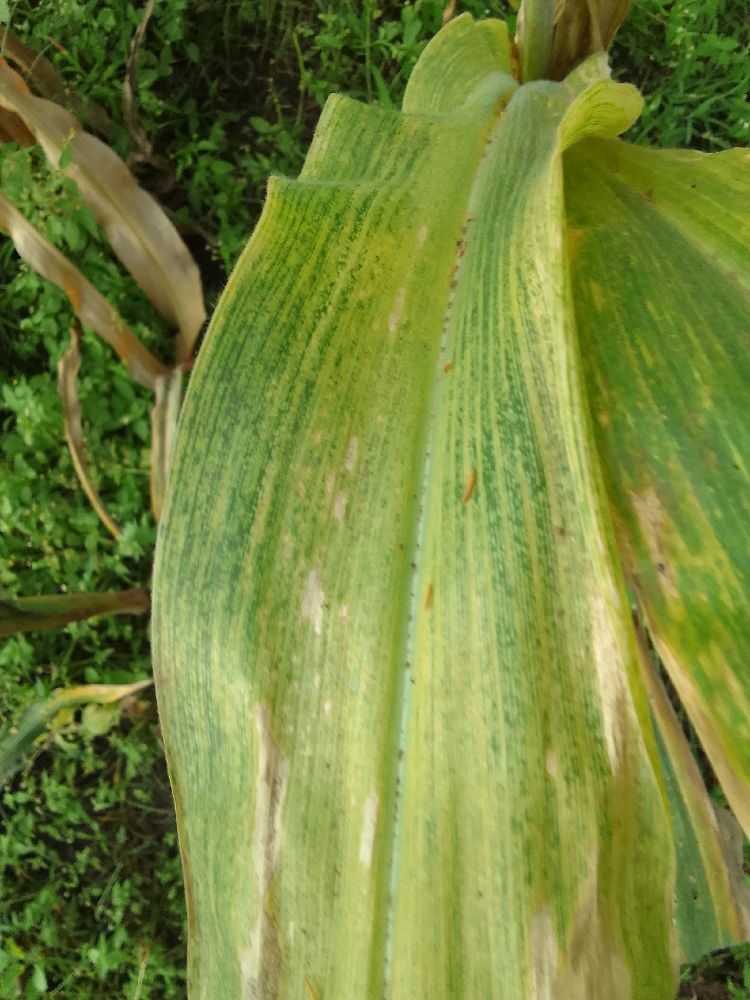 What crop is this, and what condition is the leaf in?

maize, maize lethal necrosis
